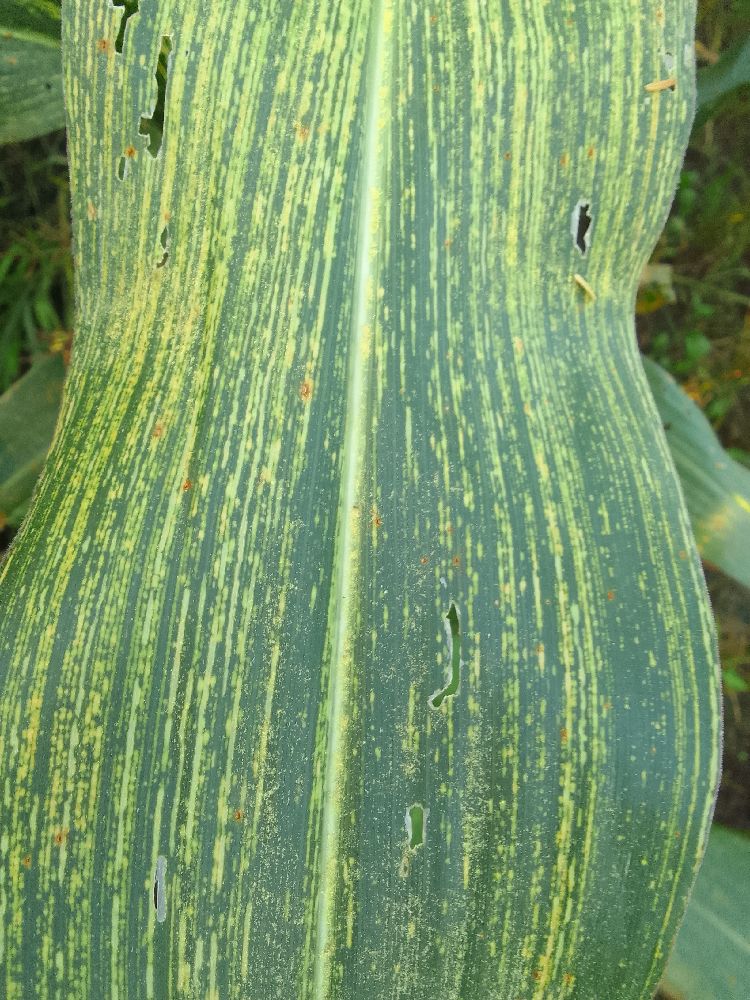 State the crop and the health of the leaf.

maize, maize streak virus
